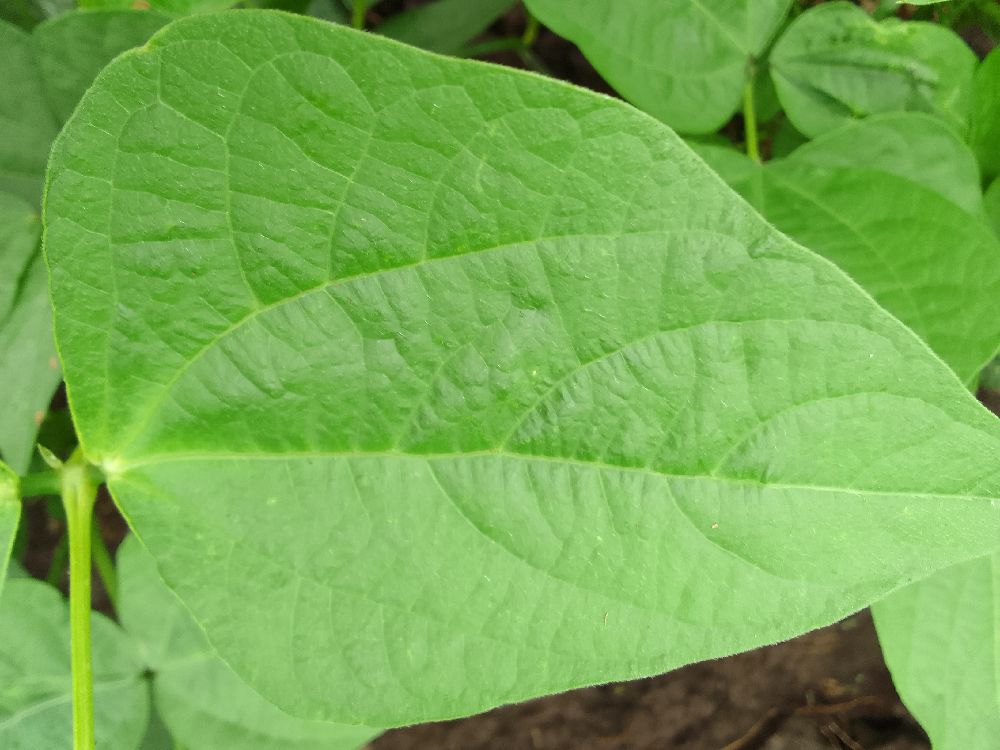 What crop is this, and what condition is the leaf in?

common bean, healthy
